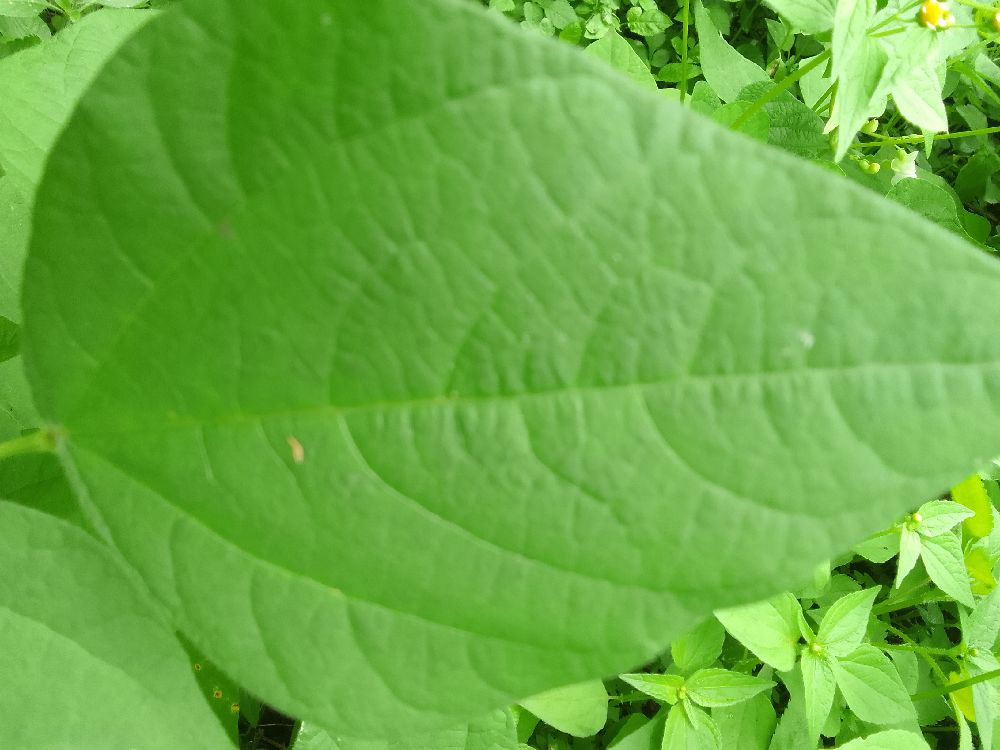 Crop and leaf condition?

common bean, healthy
